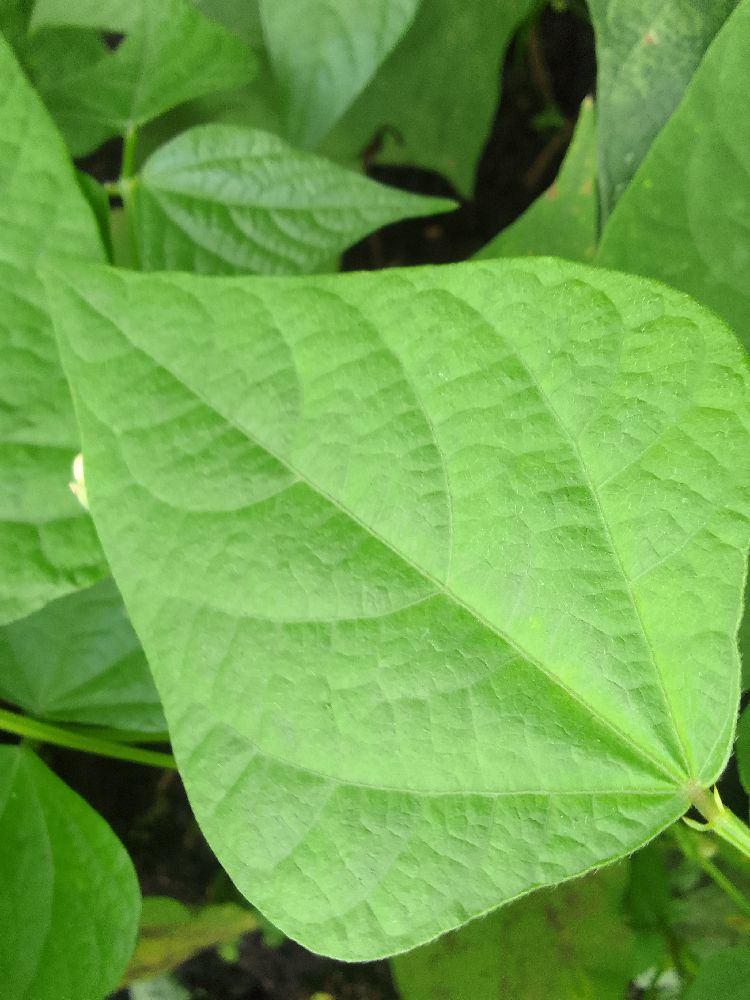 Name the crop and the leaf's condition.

common bean, healthy
